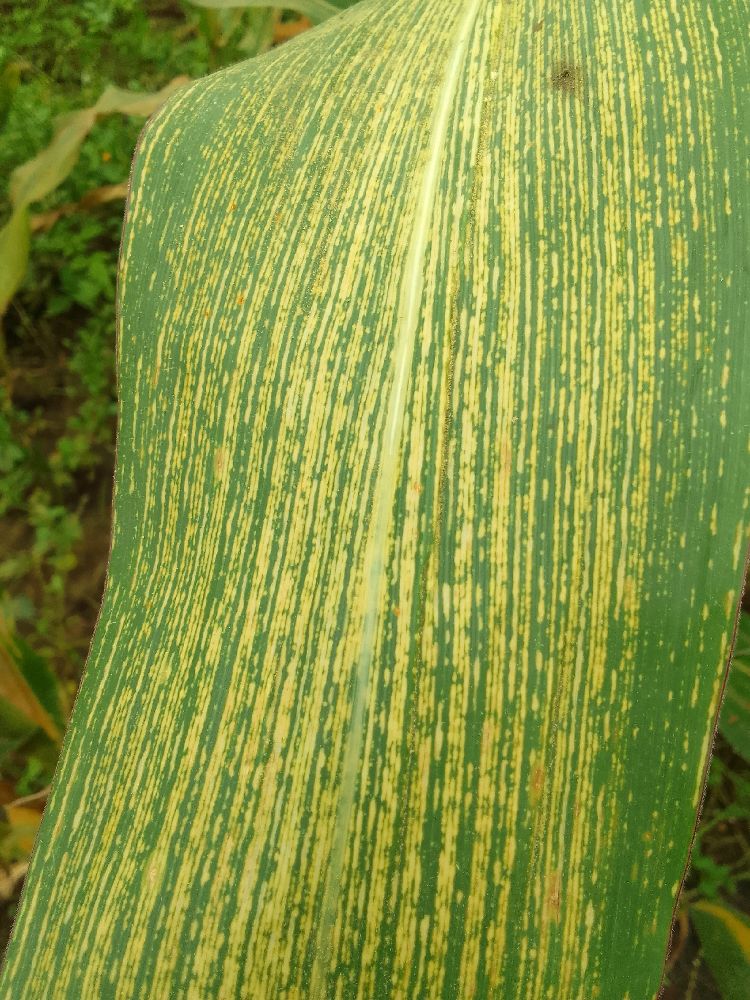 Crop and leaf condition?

maize, maize streak virus
